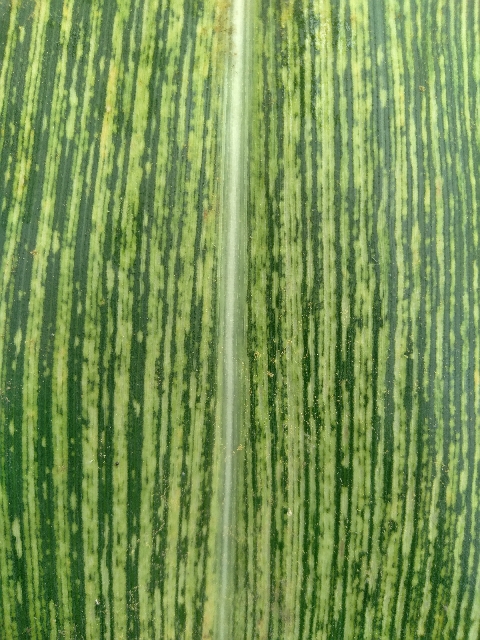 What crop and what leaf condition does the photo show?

maize, maize streak virus
